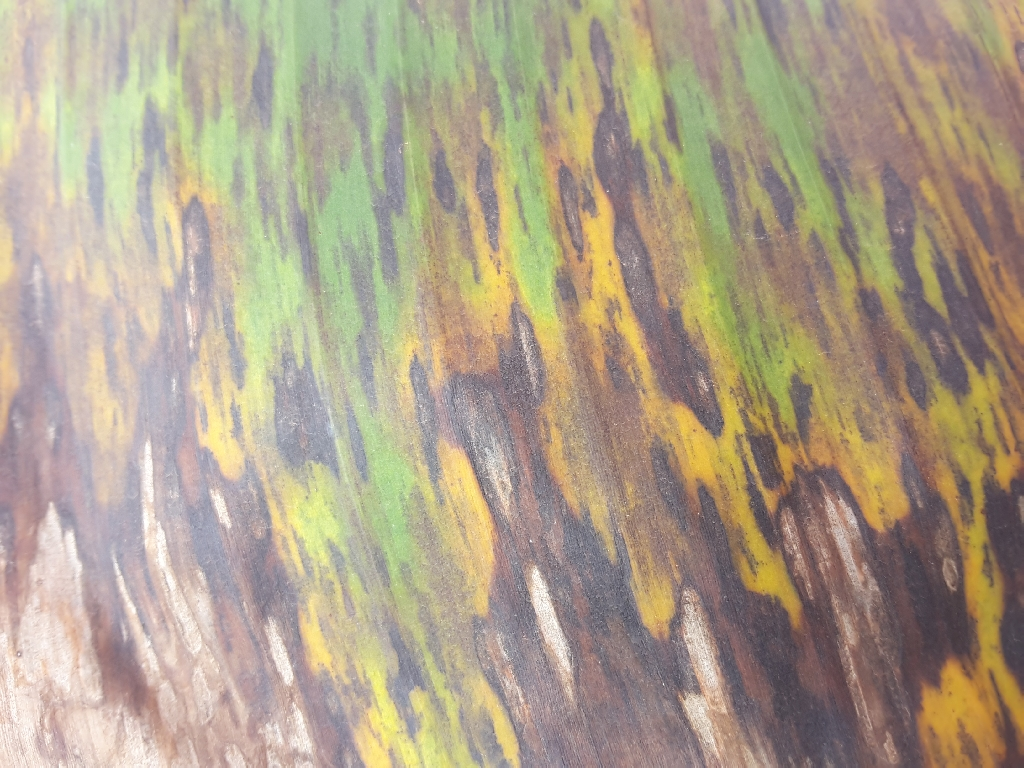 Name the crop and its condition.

banana, black sigatoka
